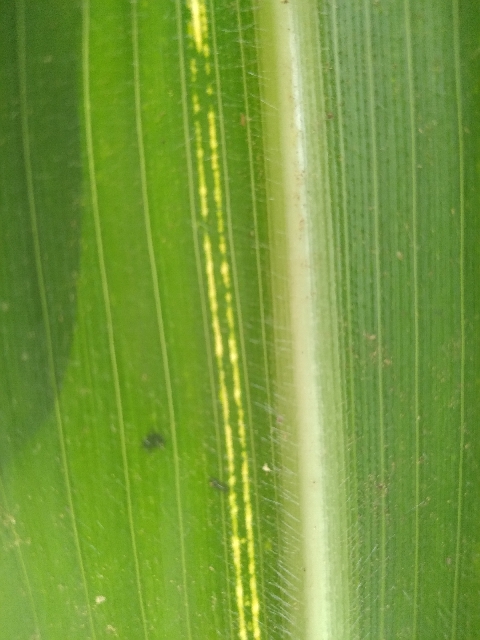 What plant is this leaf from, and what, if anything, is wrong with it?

maize, maize streak virus
